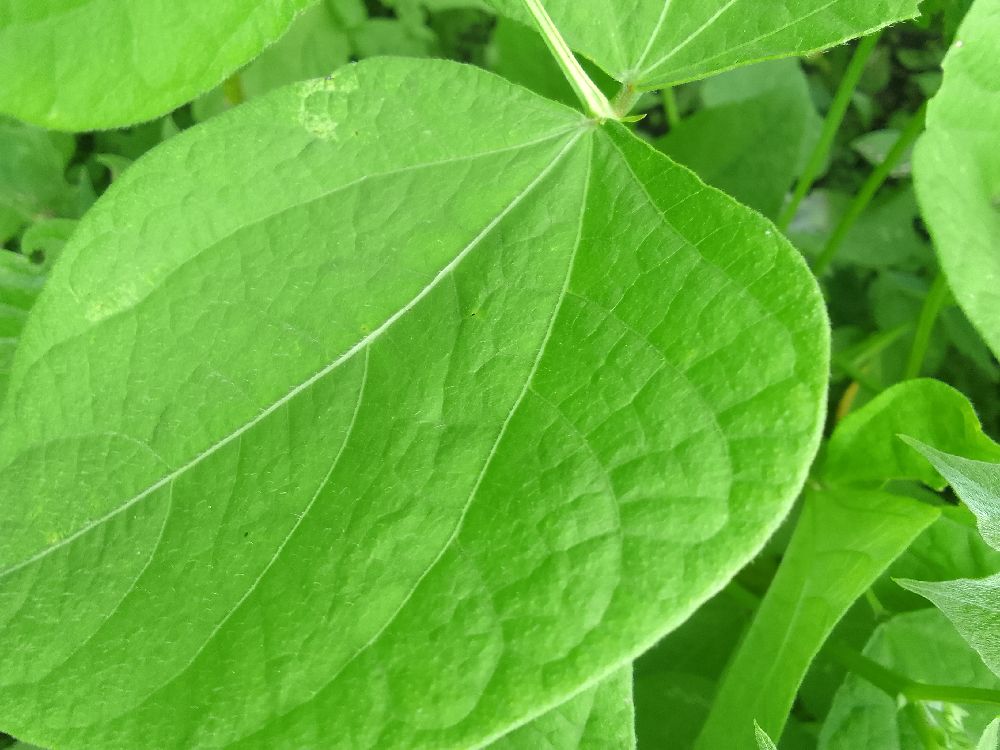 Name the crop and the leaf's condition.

common bean, healthy
